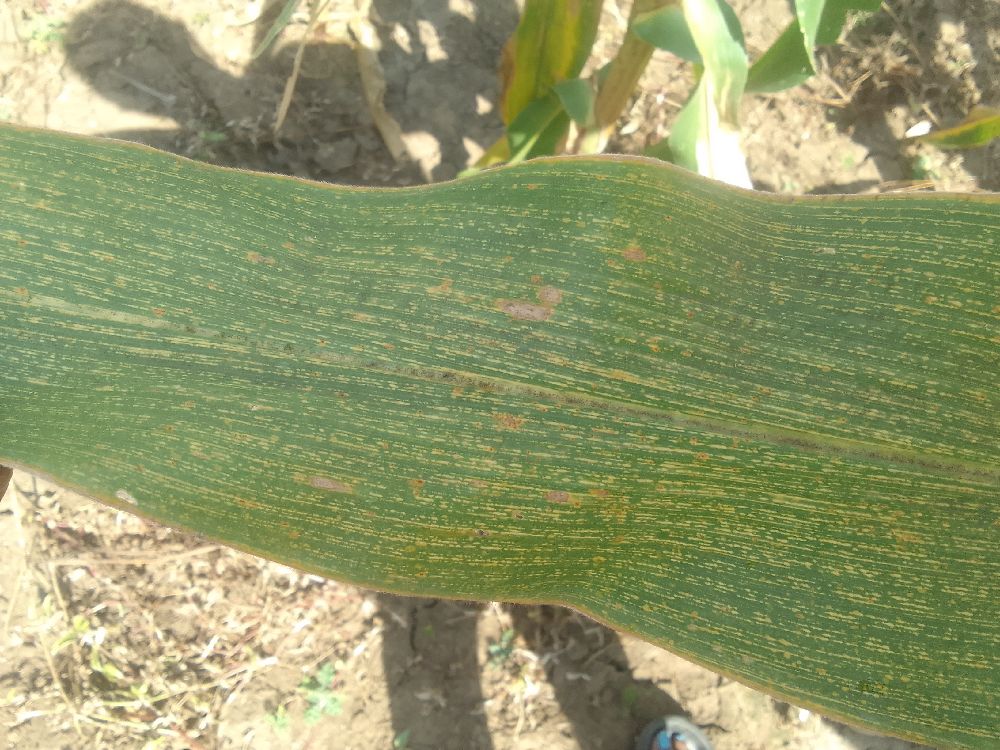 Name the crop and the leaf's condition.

maize, maize streak virus
